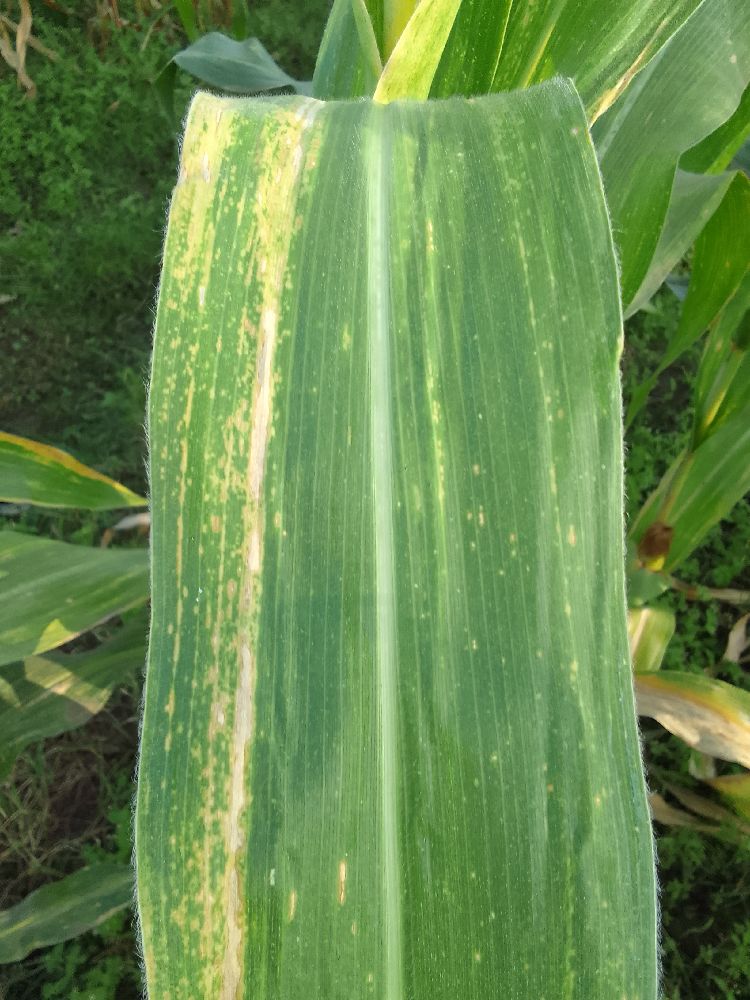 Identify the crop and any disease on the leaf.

maize, maize lethal necrosis
